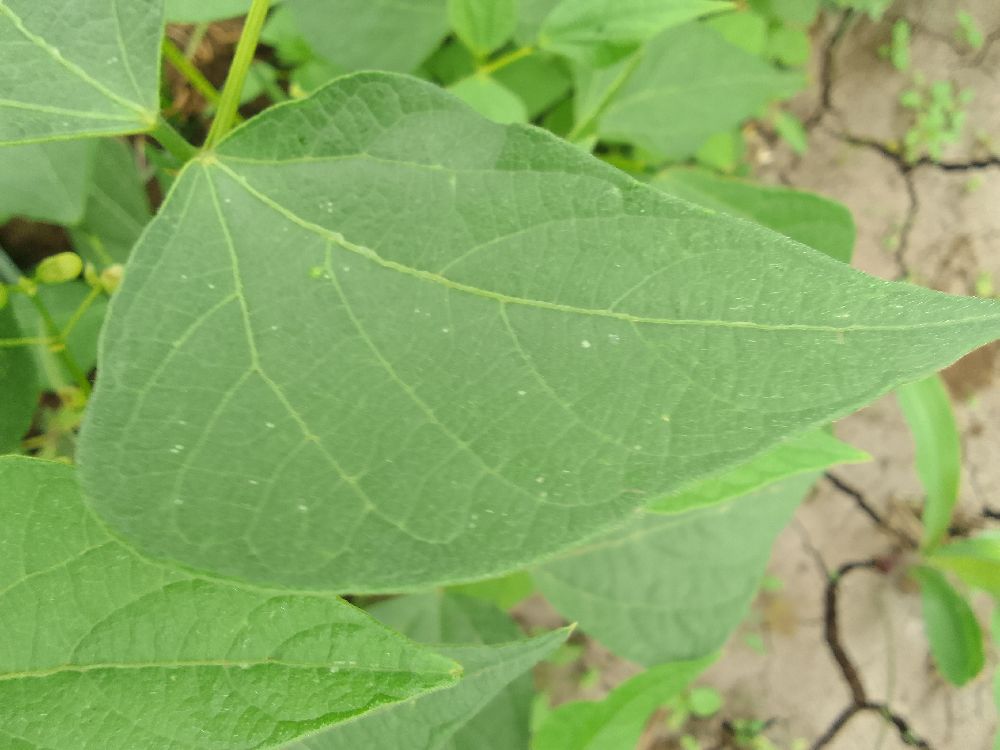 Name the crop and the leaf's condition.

common bean, healthy
